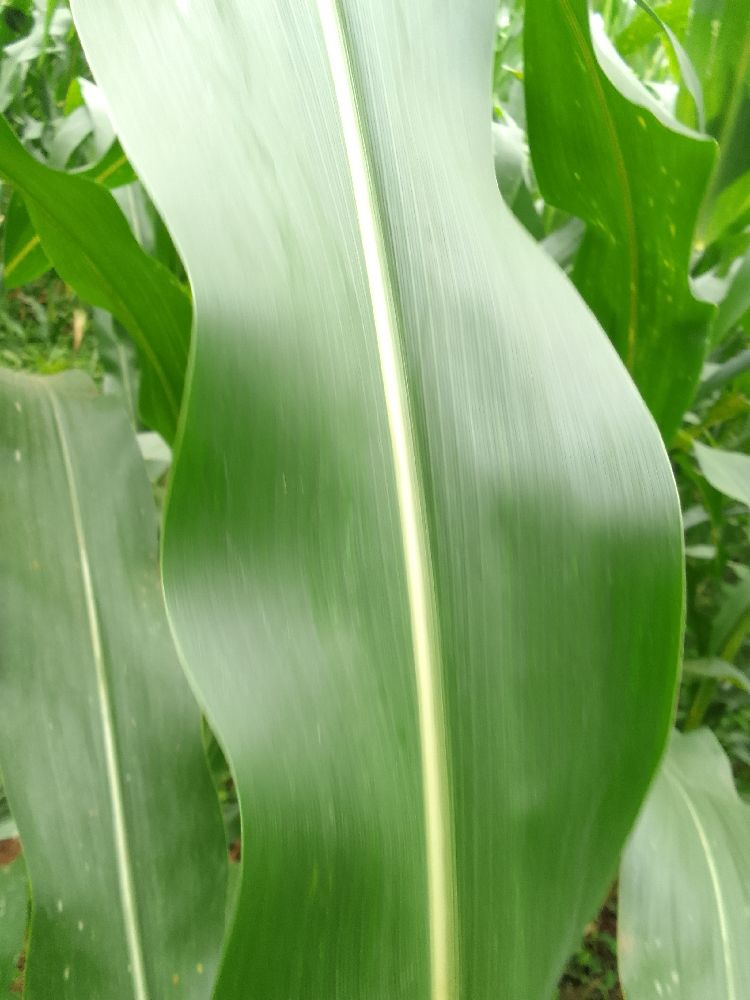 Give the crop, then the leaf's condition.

maize, healthy
